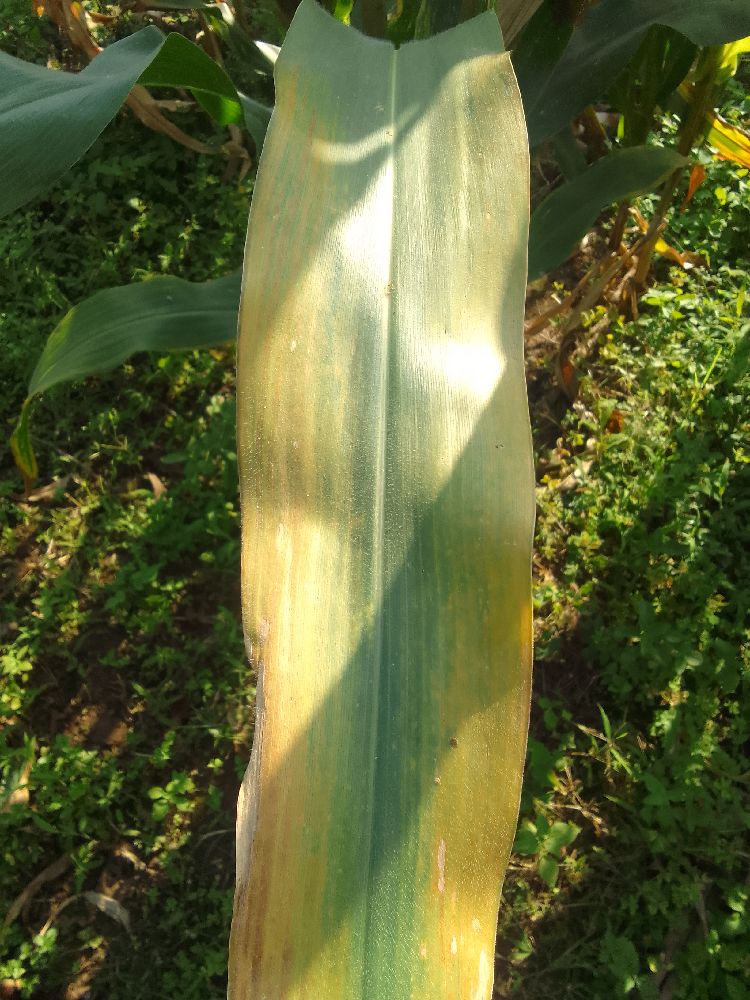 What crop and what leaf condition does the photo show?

maize, maize lethal necrosis
